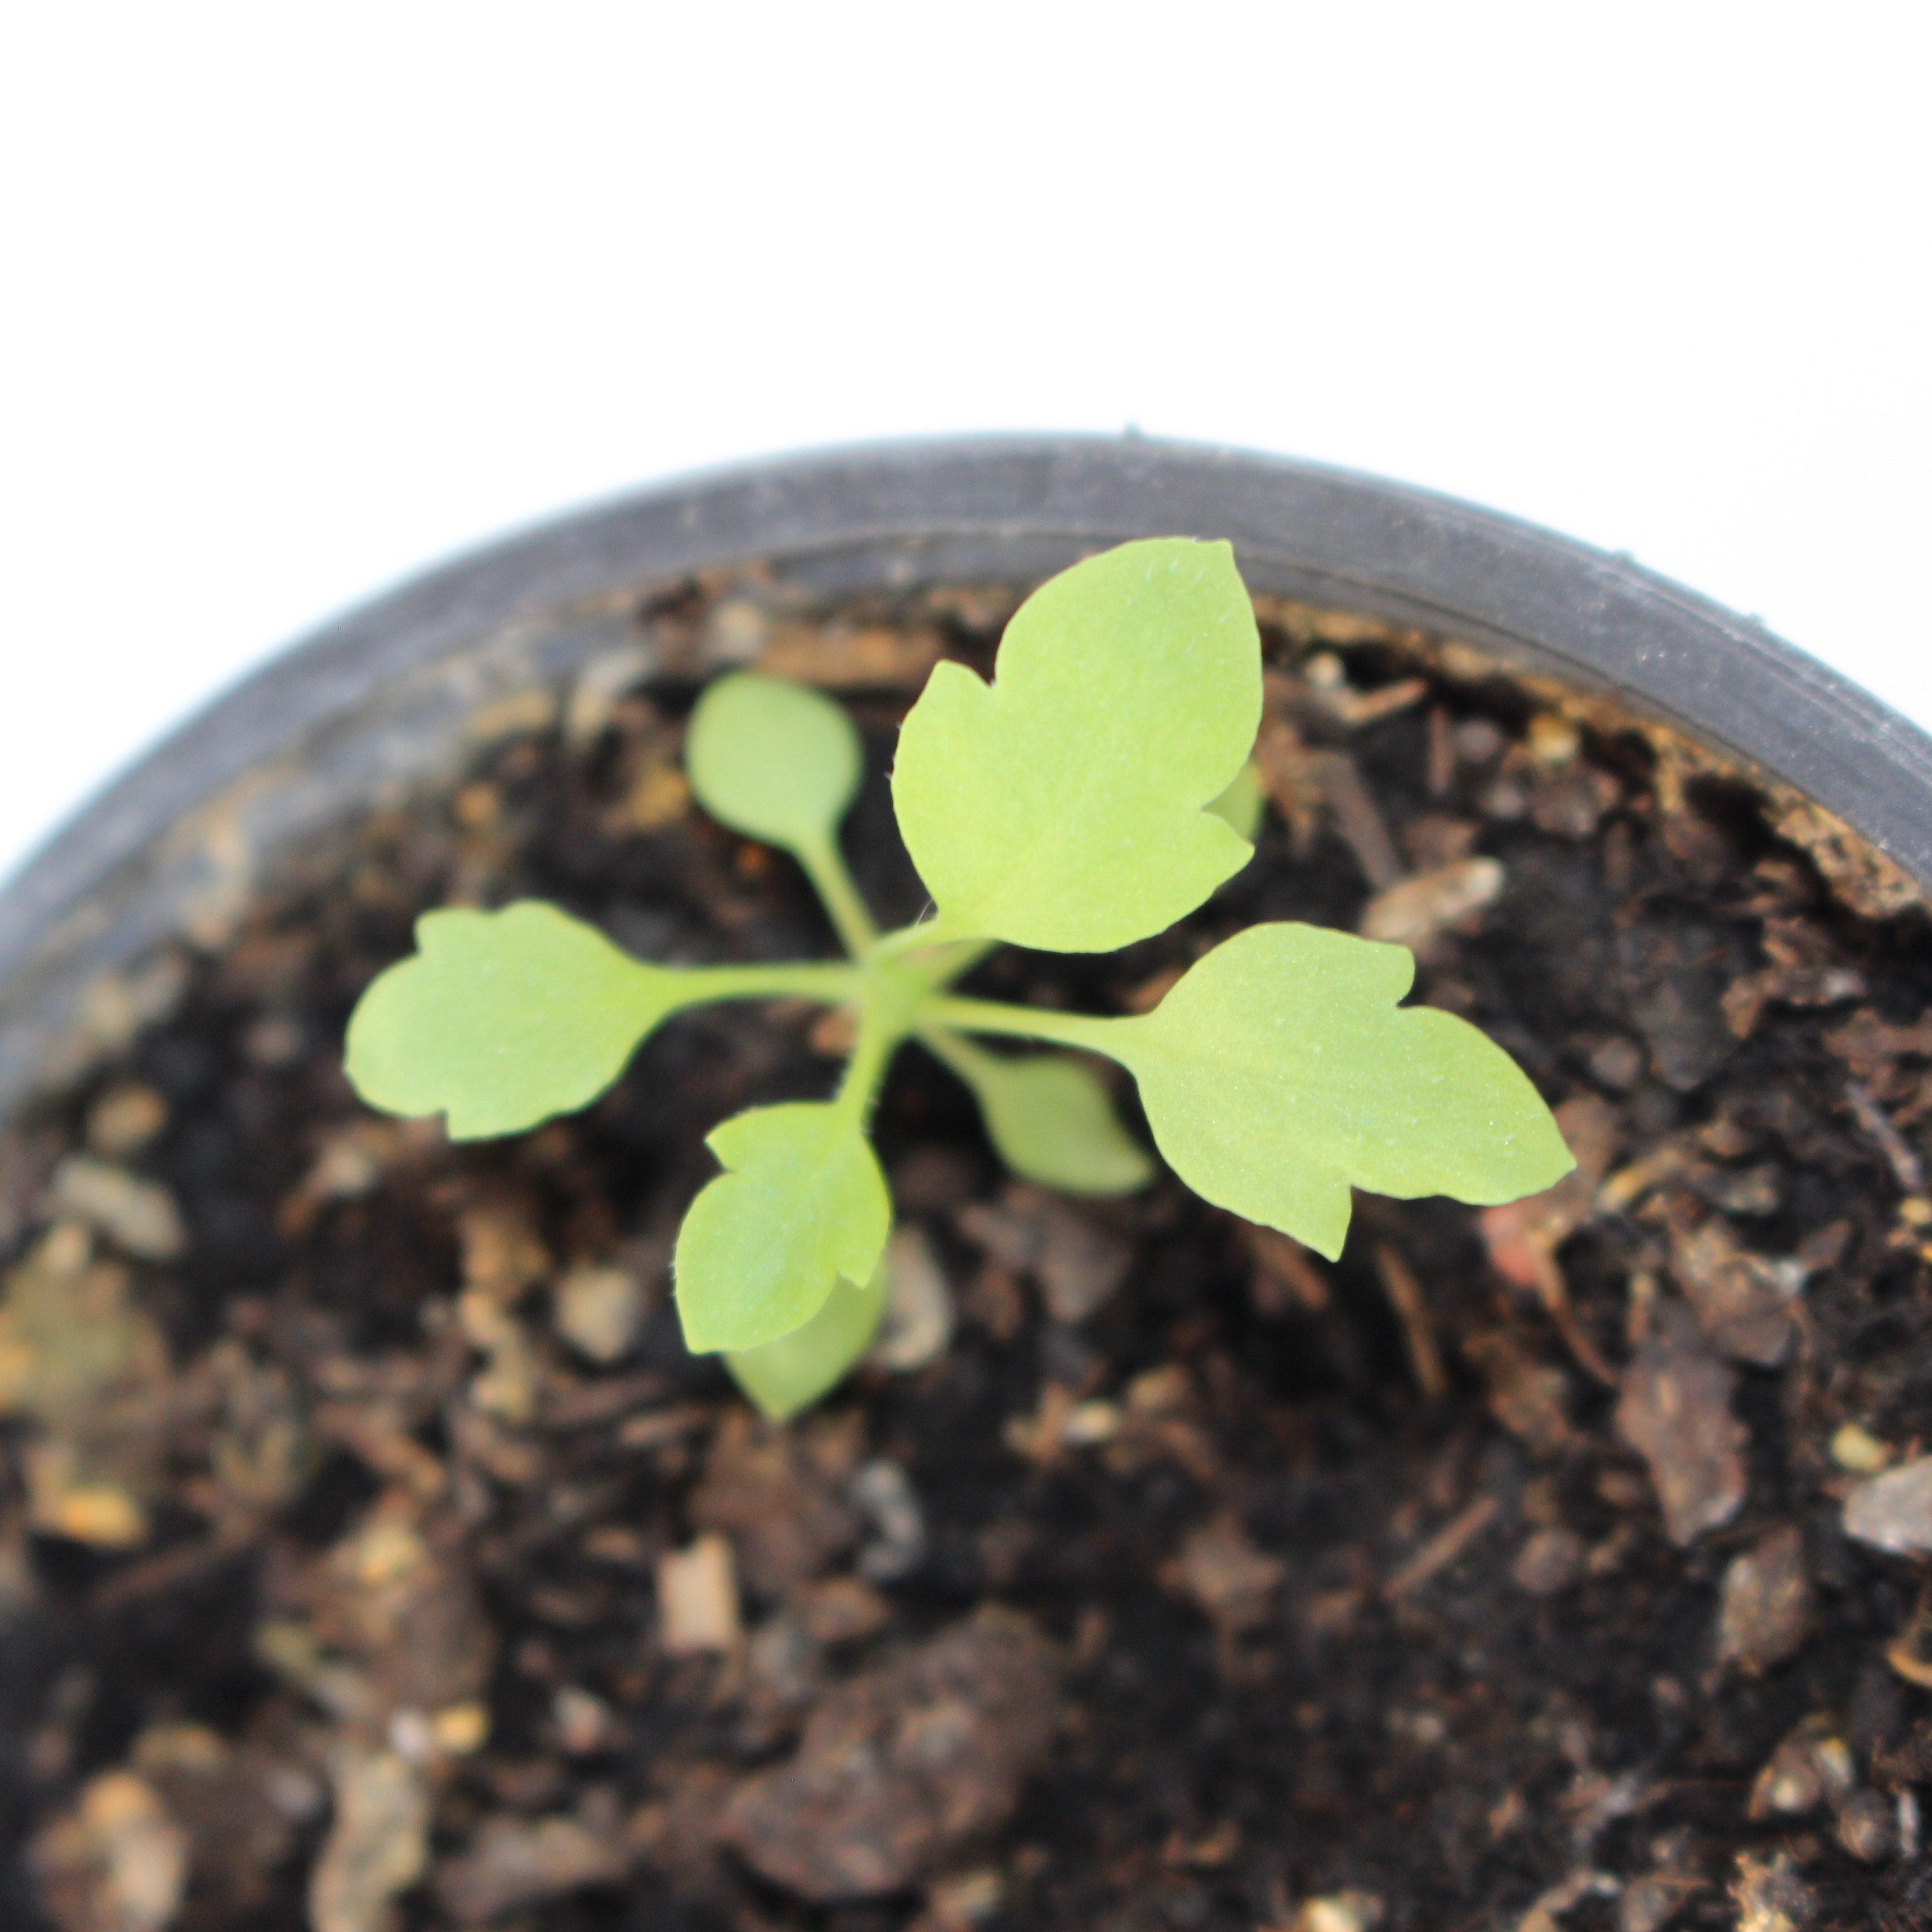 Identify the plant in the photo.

Papaver rhoeas
